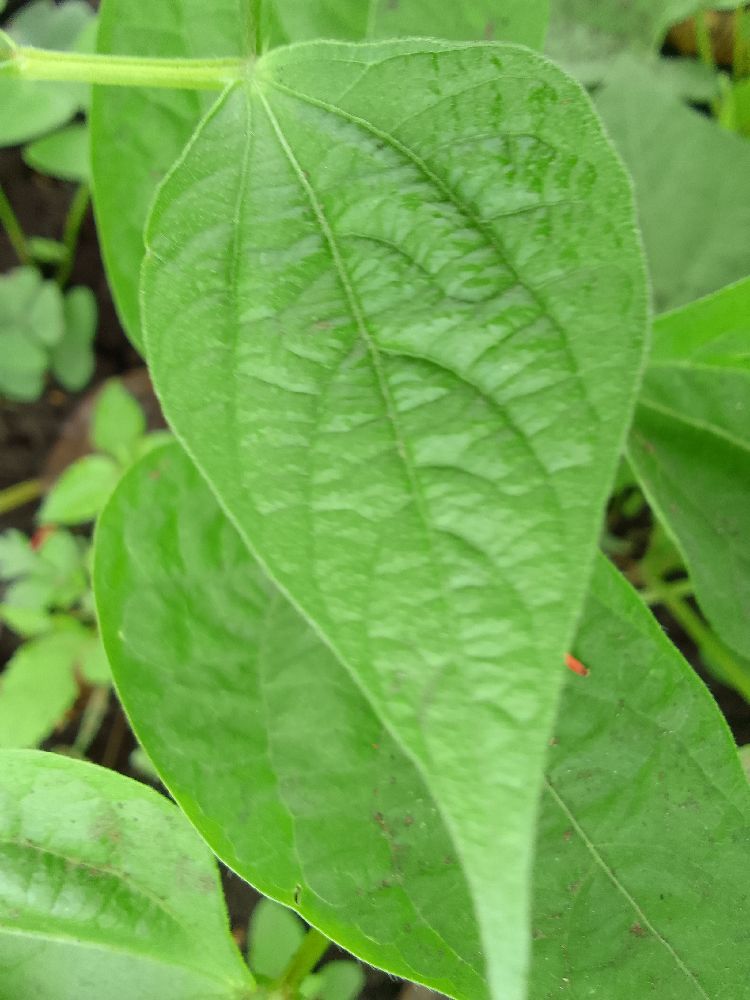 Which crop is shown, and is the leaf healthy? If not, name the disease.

common bean, healthy
